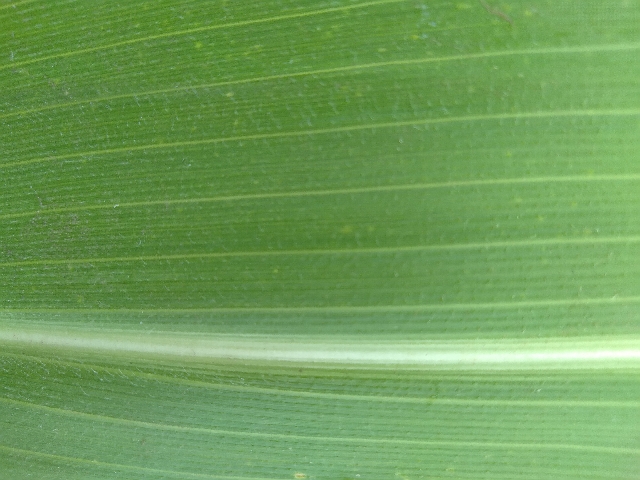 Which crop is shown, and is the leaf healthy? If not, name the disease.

maize, healthy
